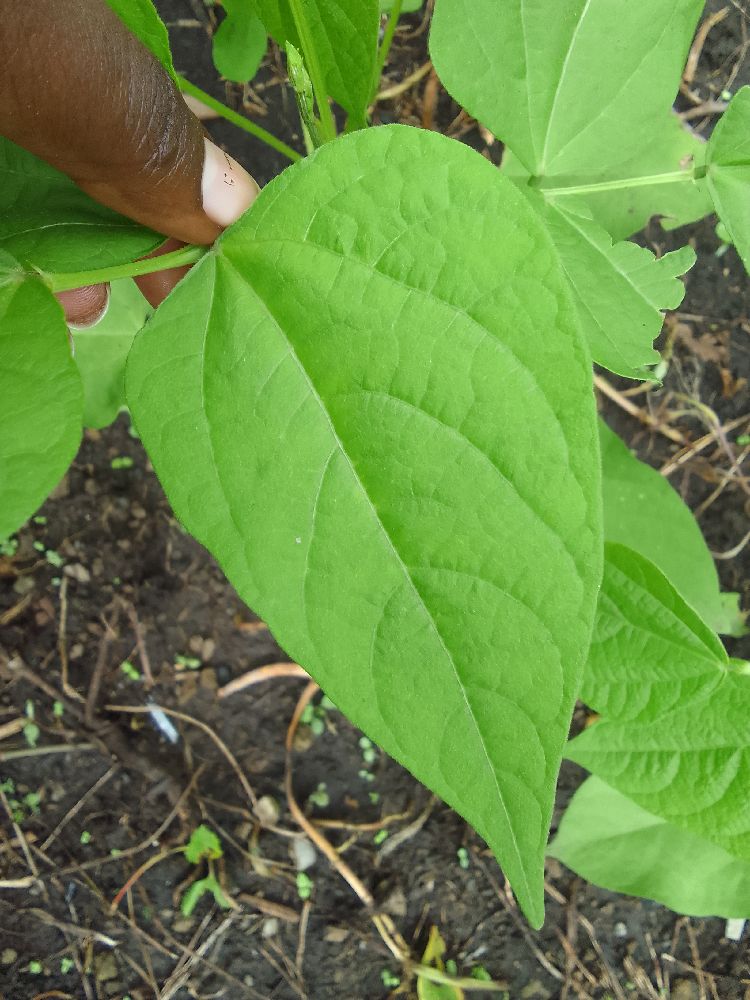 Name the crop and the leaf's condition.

common bean, healthy
